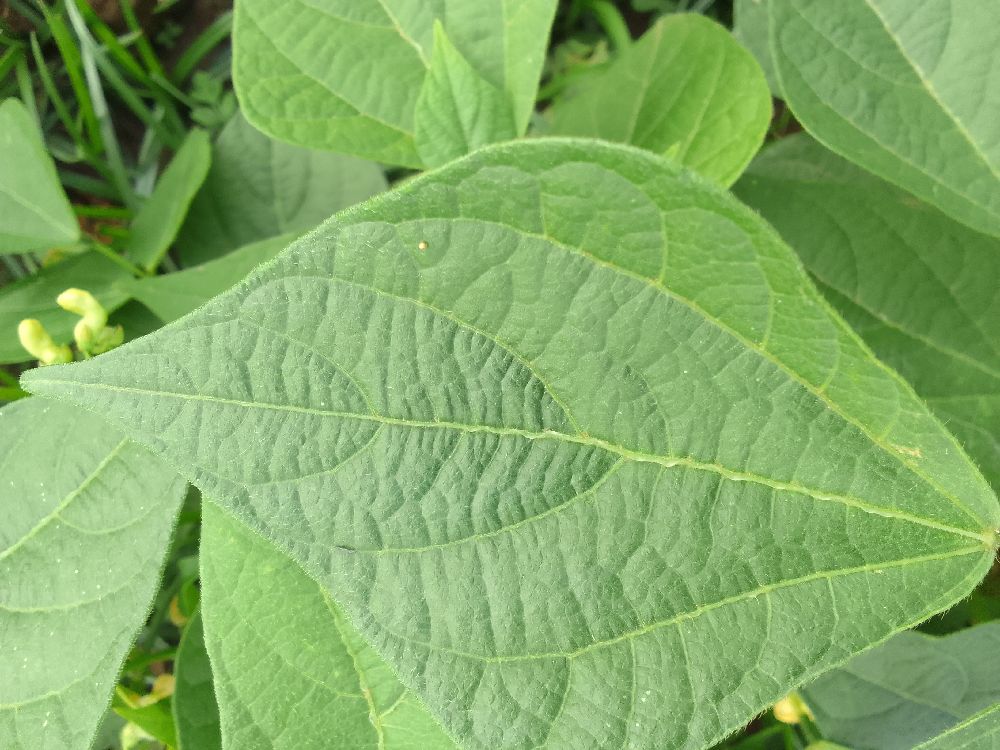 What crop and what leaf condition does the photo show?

common bean, healthy
